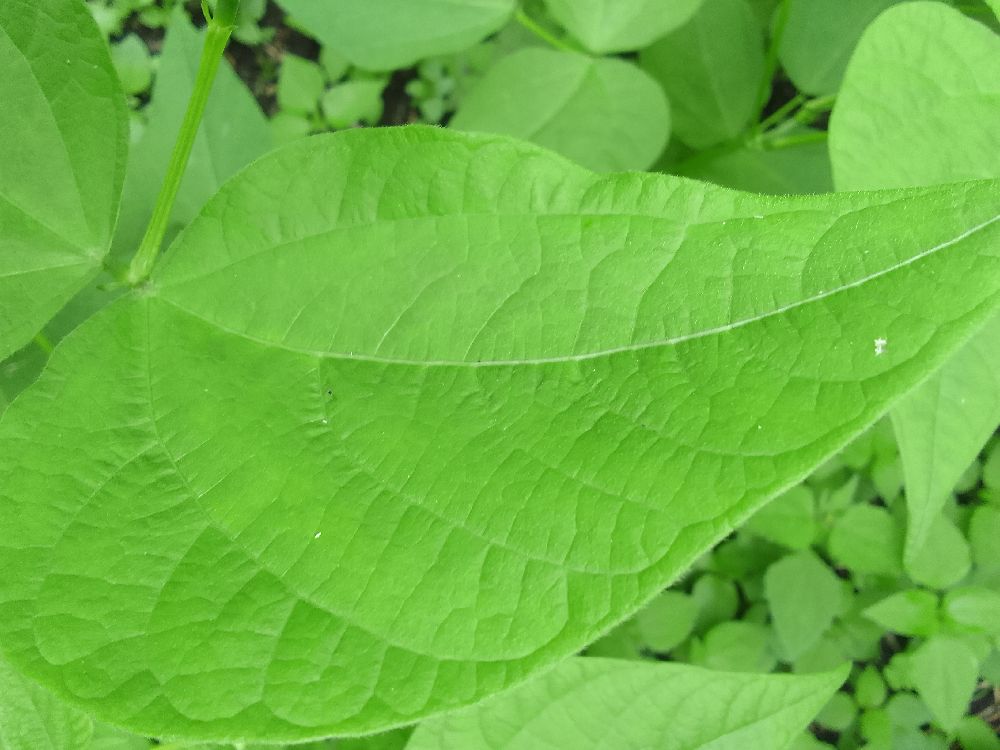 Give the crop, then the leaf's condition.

common bean, healthy
